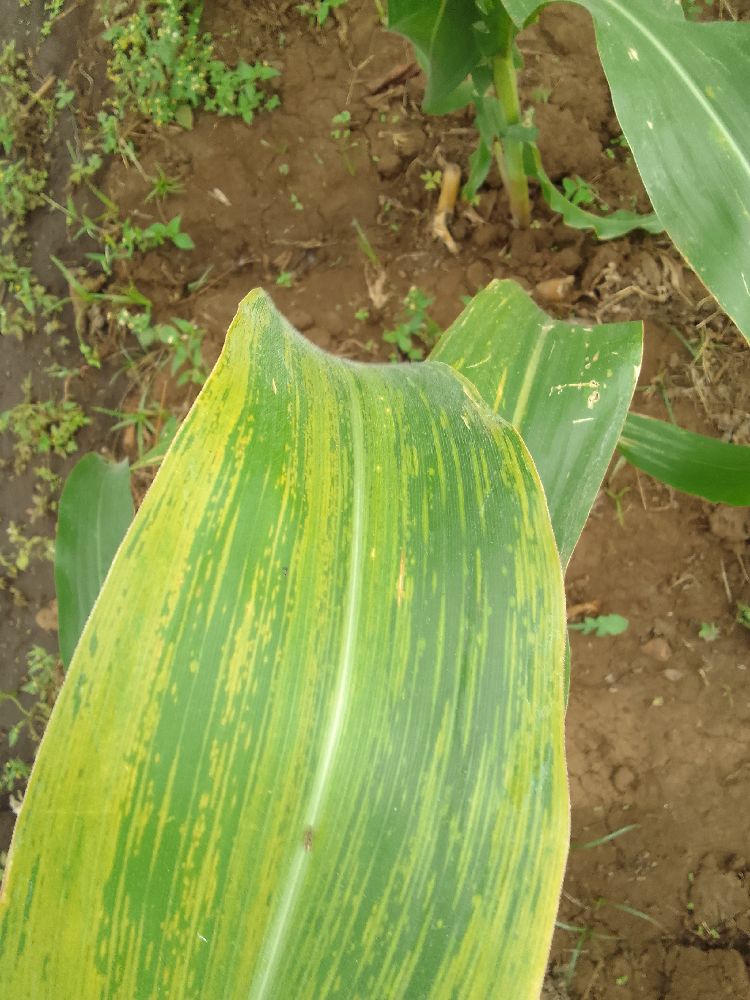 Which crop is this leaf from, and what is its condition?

maize, maize lethal necrosis
